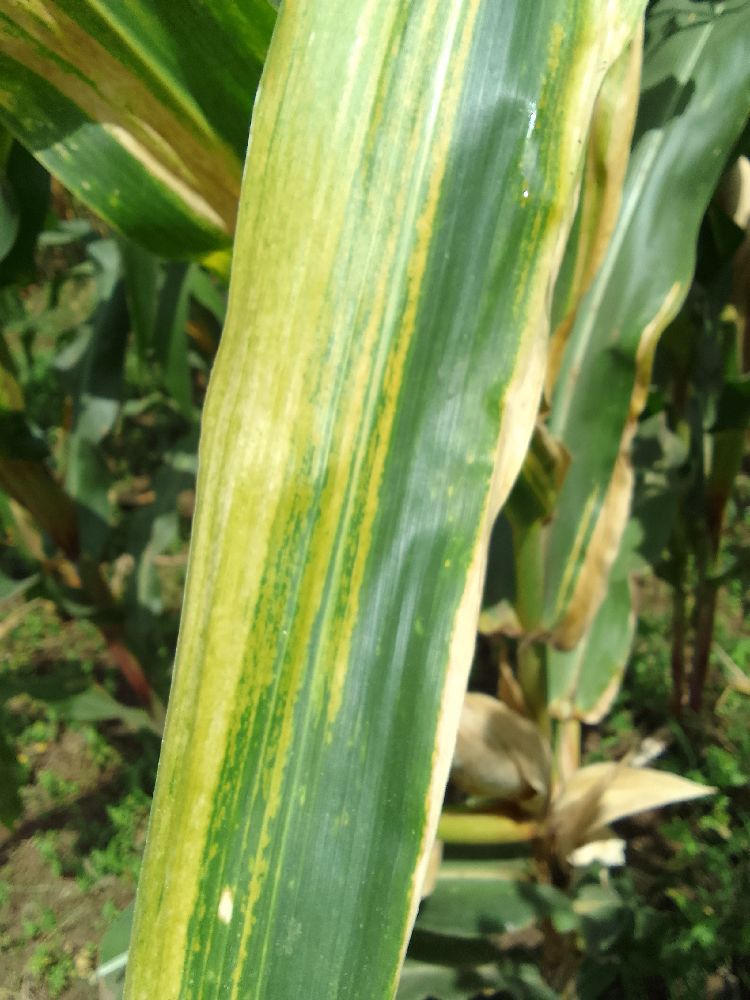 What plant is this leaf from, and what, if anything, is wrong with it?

maize, maize lethal necrosis
